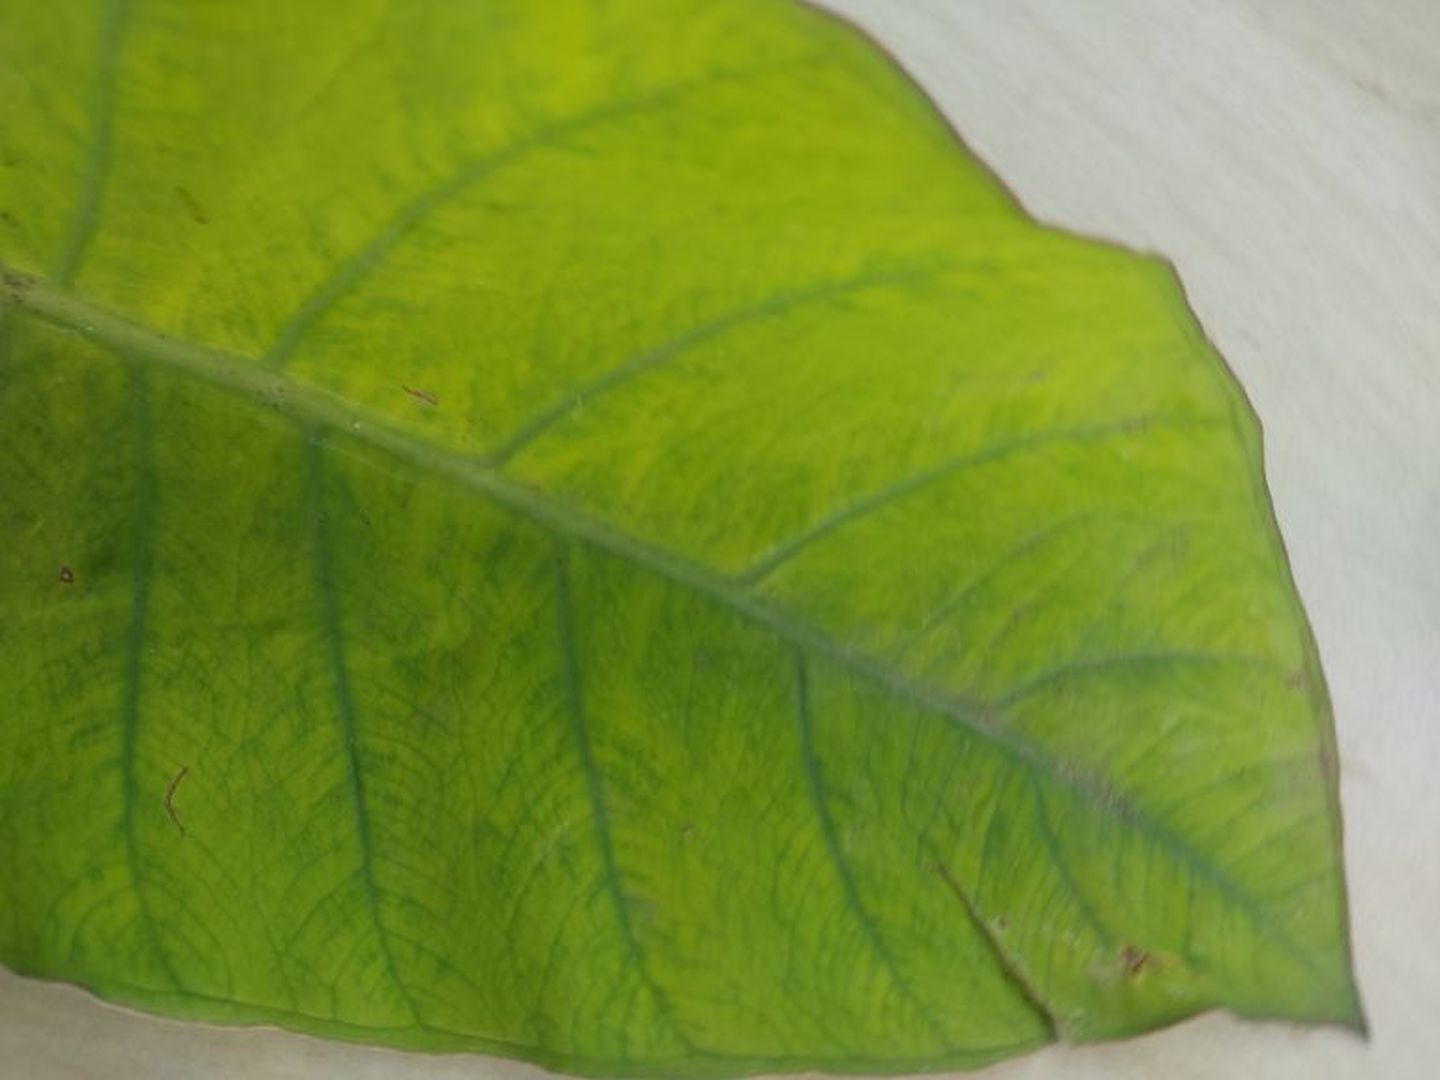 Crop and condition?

taro, mosaic
